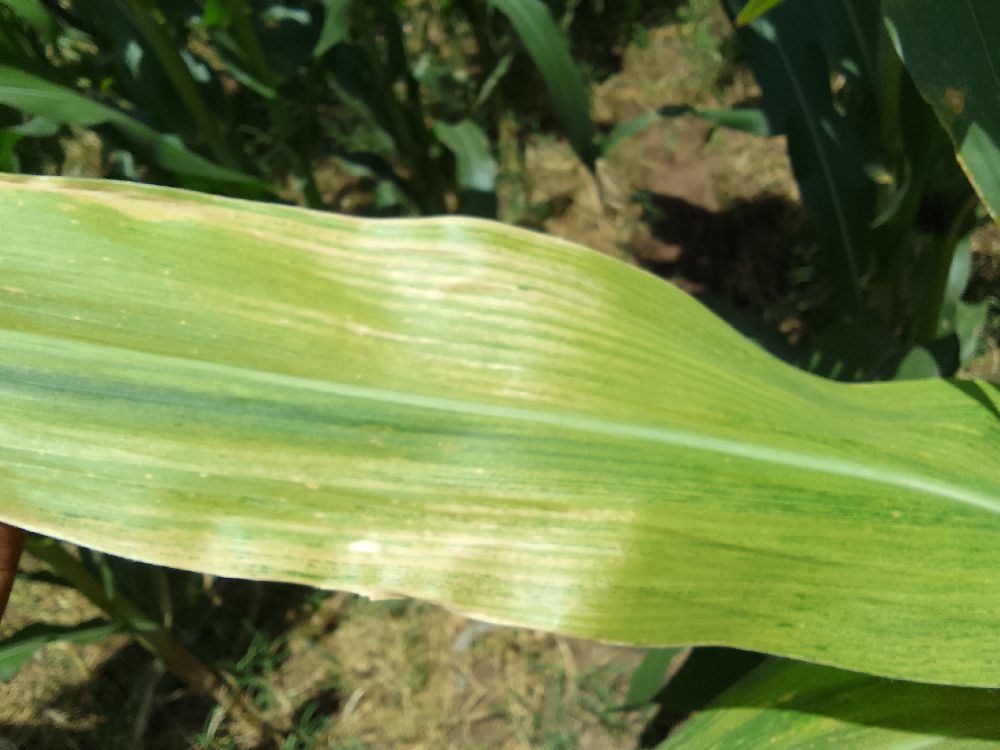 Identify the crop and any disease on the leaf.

maize, maize lethal necrosis
